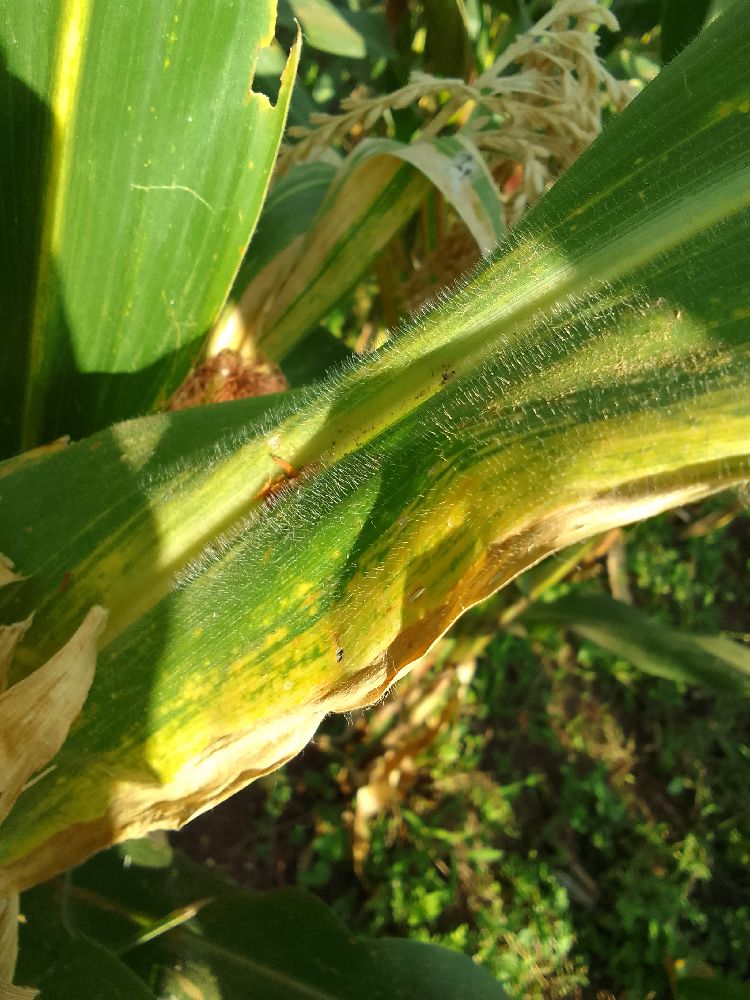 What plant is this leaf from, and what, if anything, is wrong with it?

maize, maize lethal necrosis
